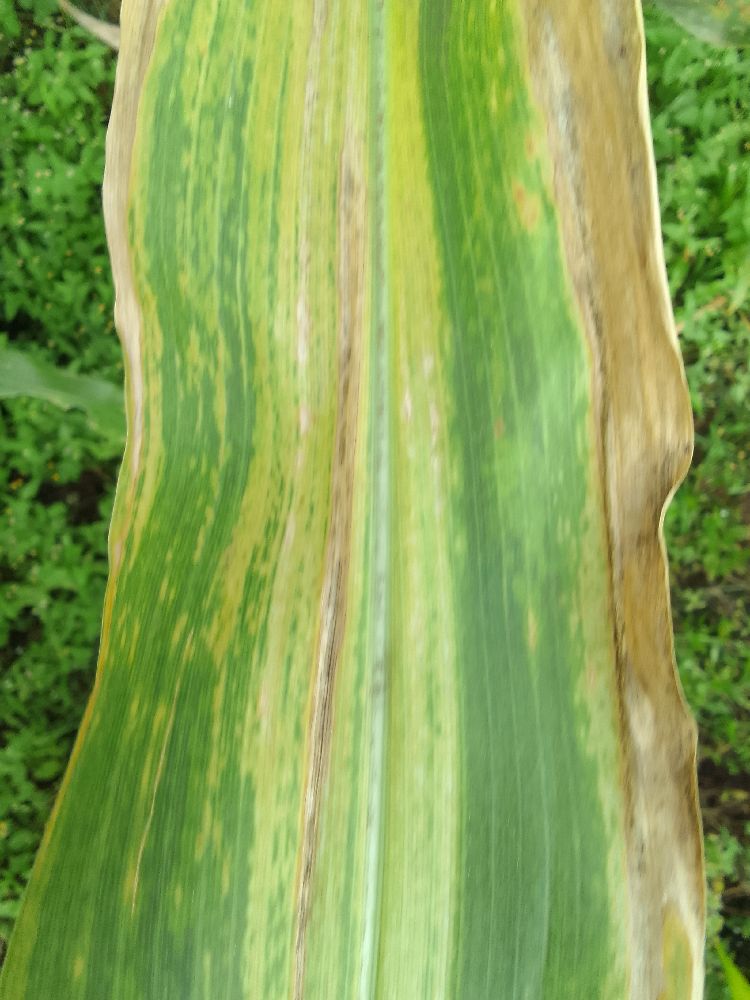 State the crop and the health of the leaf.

maize, maize lethal necrosis
